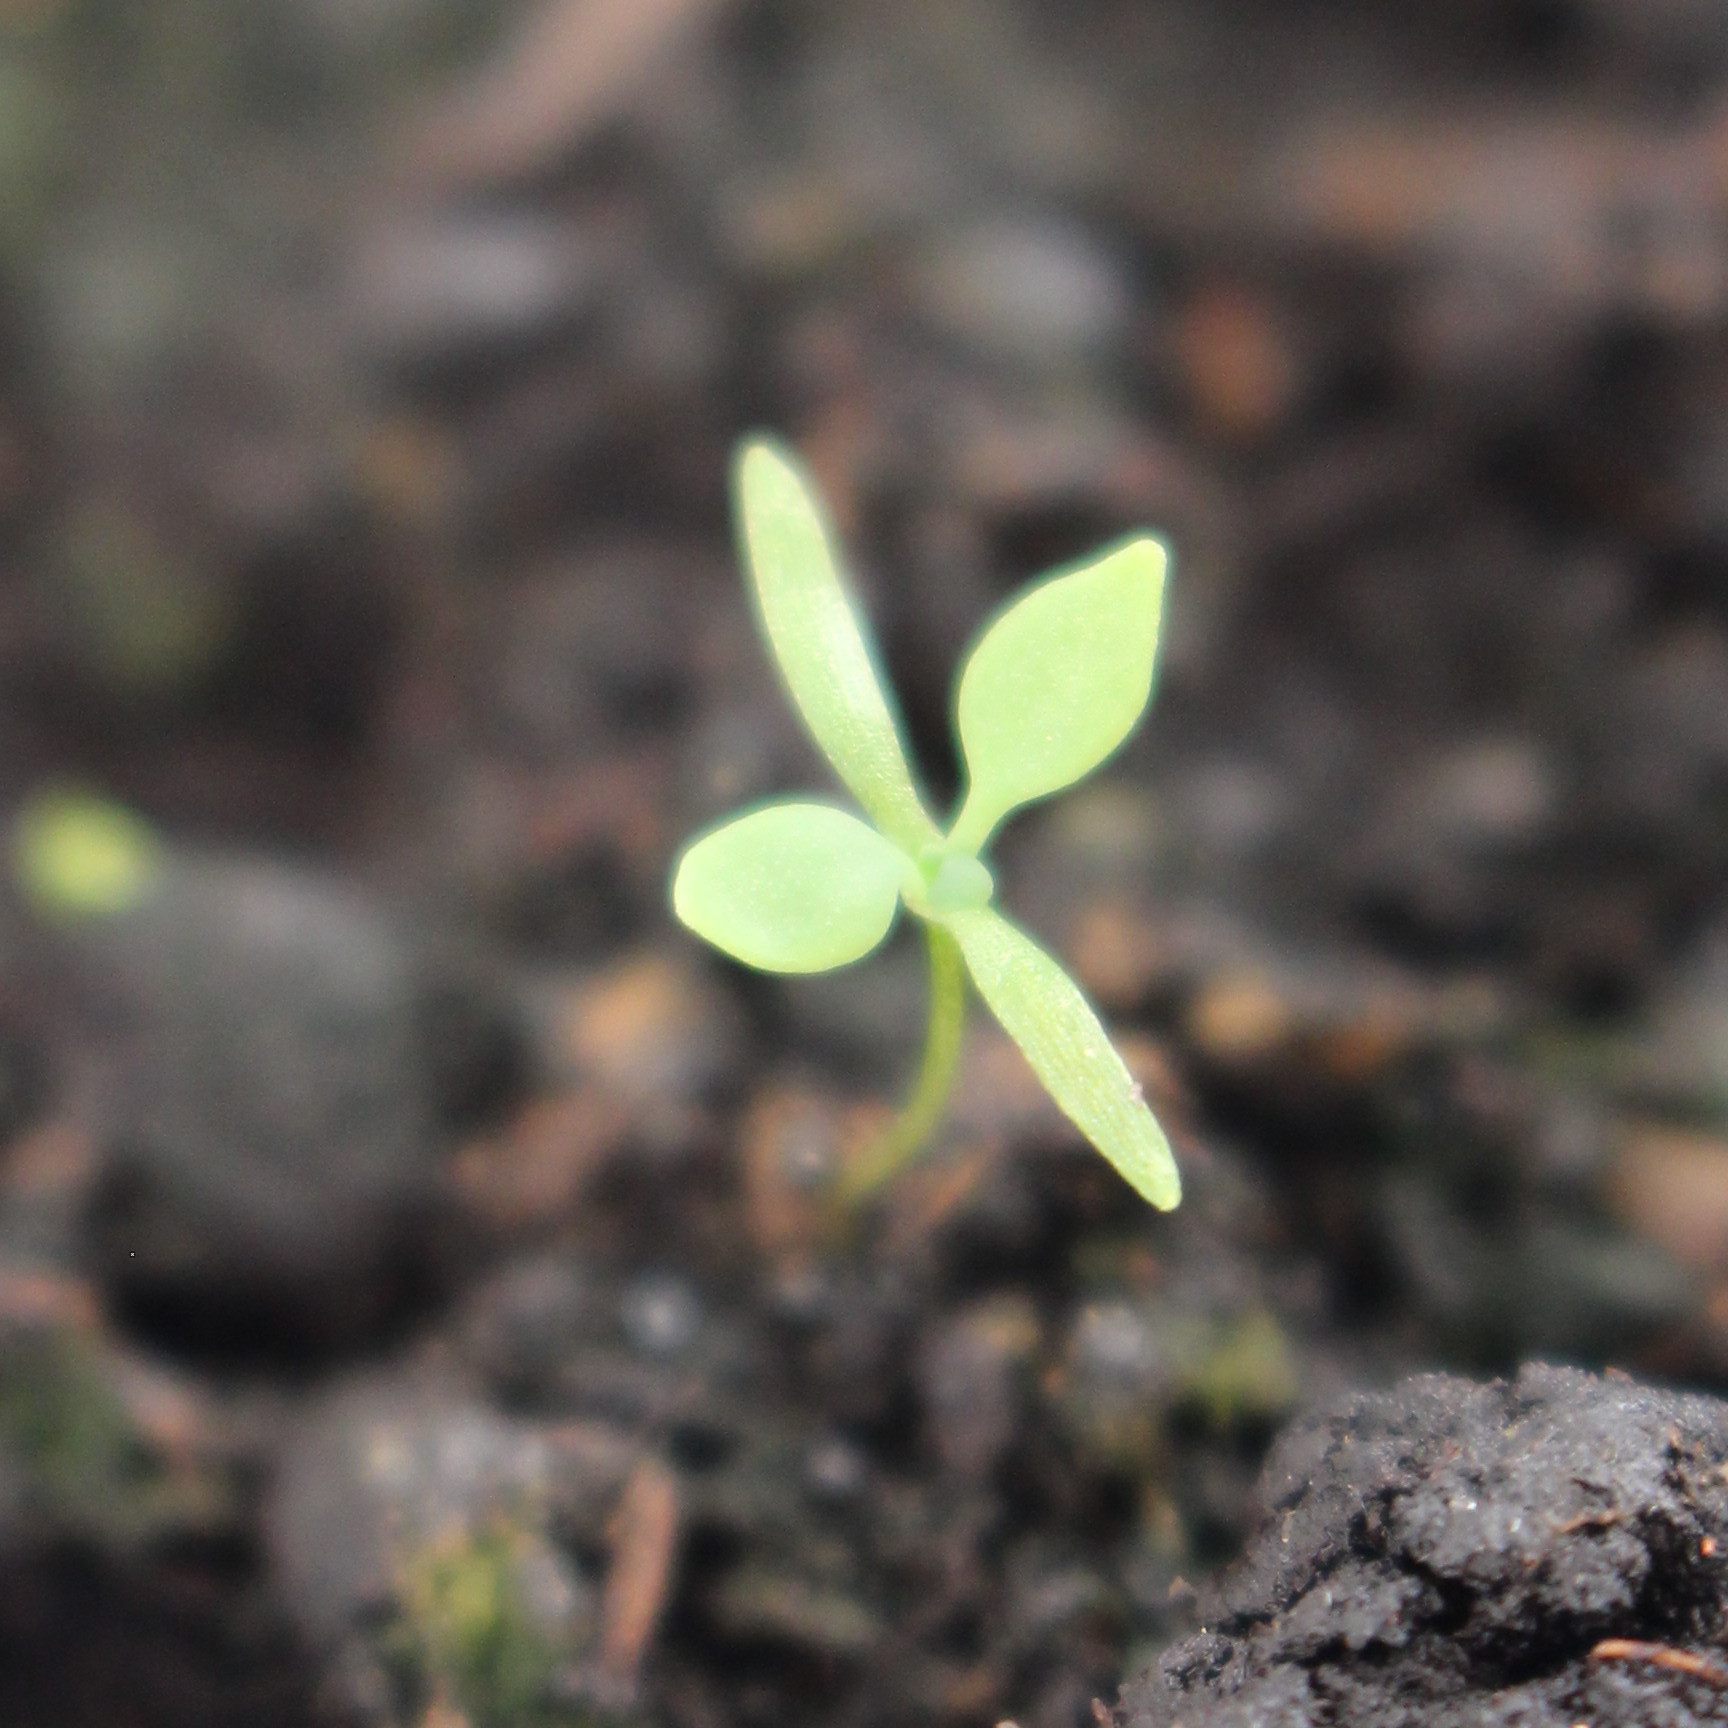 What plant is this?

Papaver rhoeas
